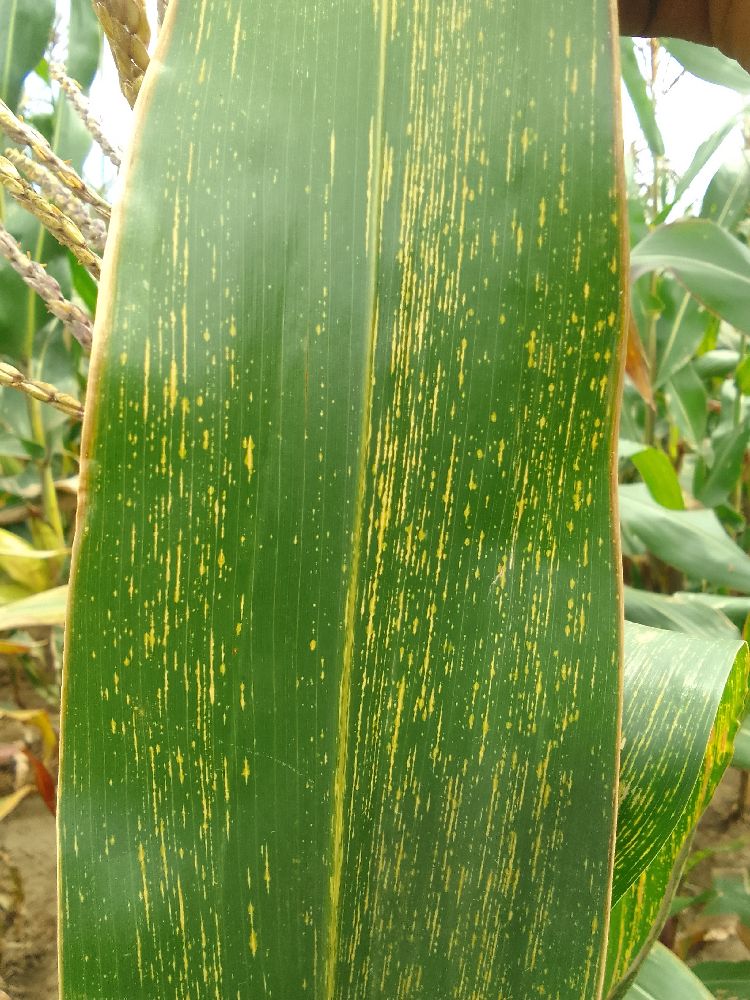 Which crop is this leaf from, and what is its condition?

maize, maize streak virus
